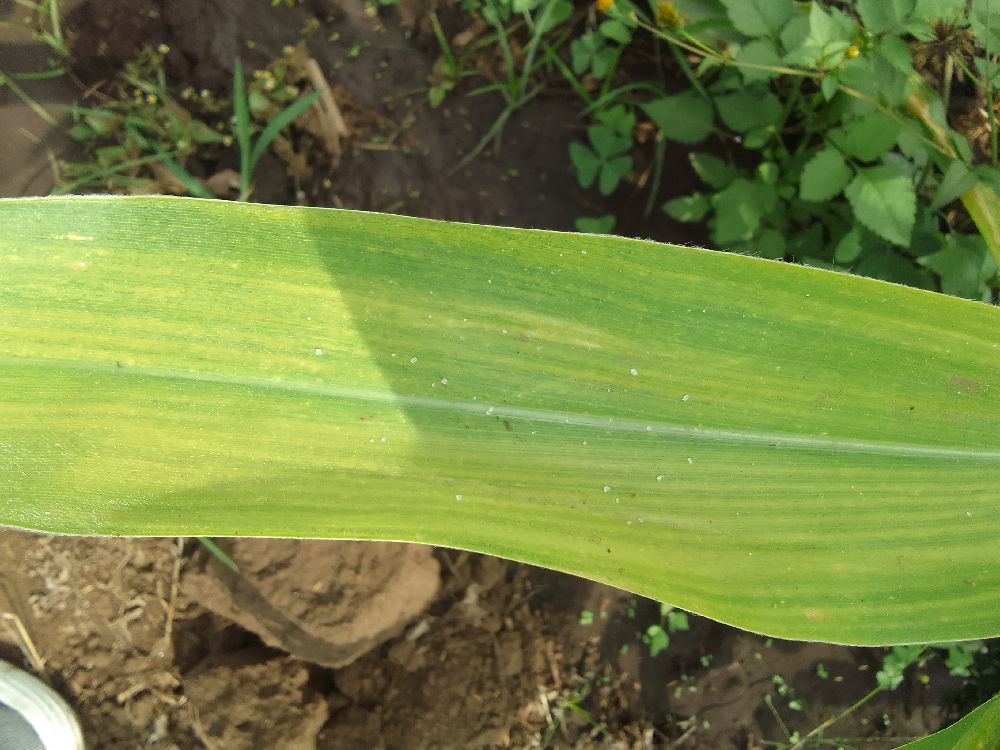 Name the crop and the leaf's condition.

maize, maize lethal necrosis
